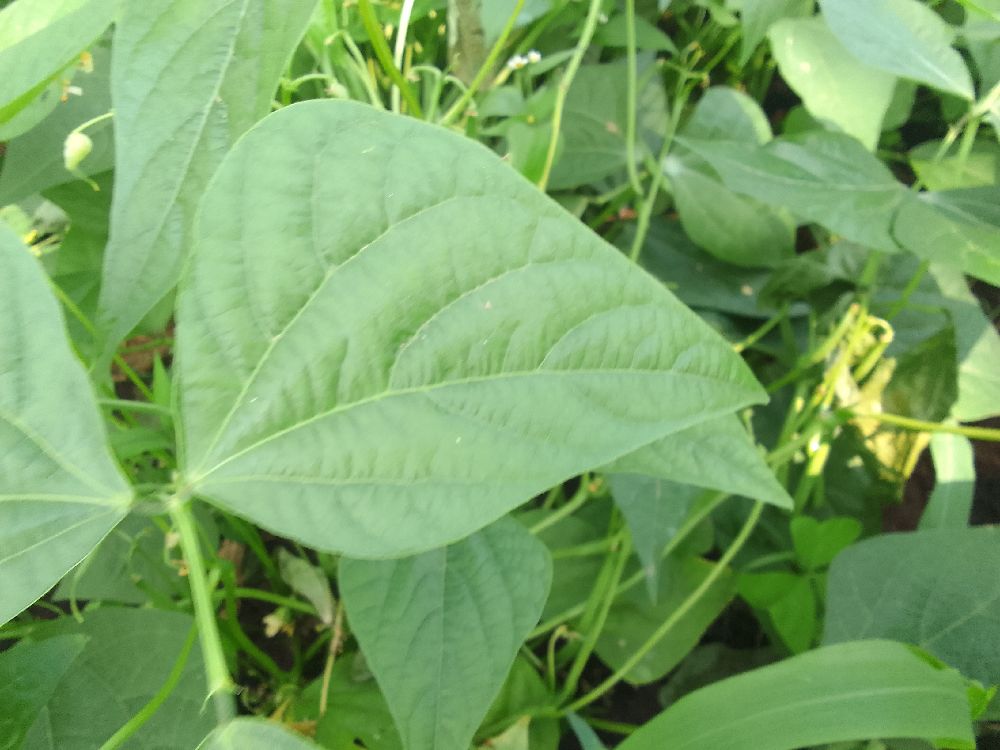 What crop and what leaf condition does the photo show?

common bean, healthy
